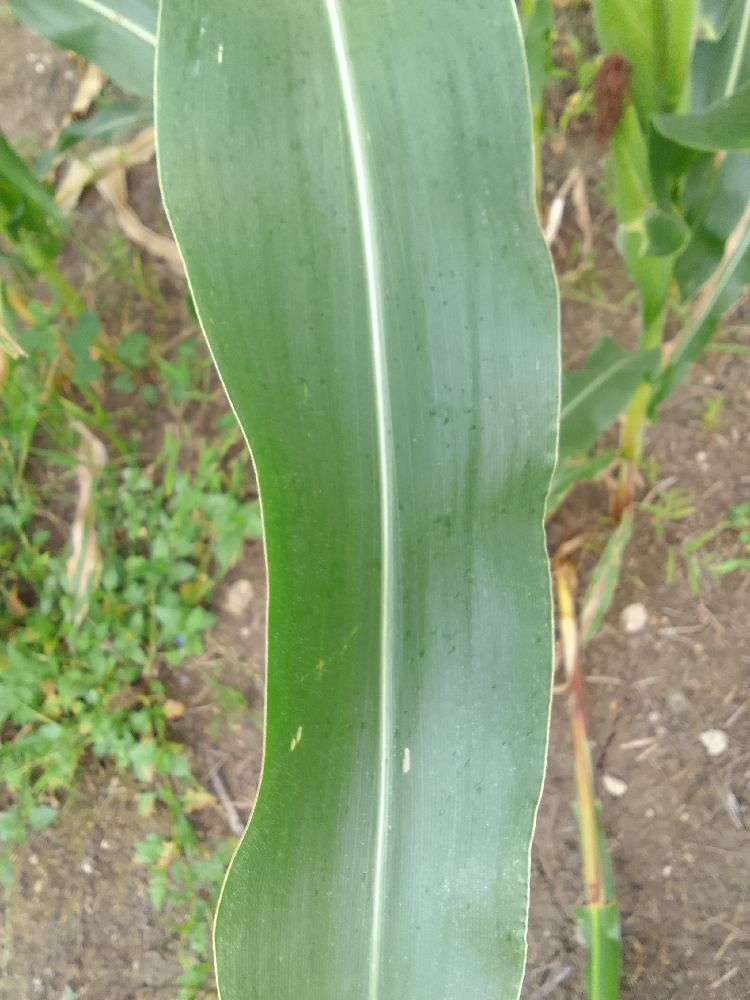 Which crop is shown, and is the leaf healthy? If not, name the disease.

maize, healthy
